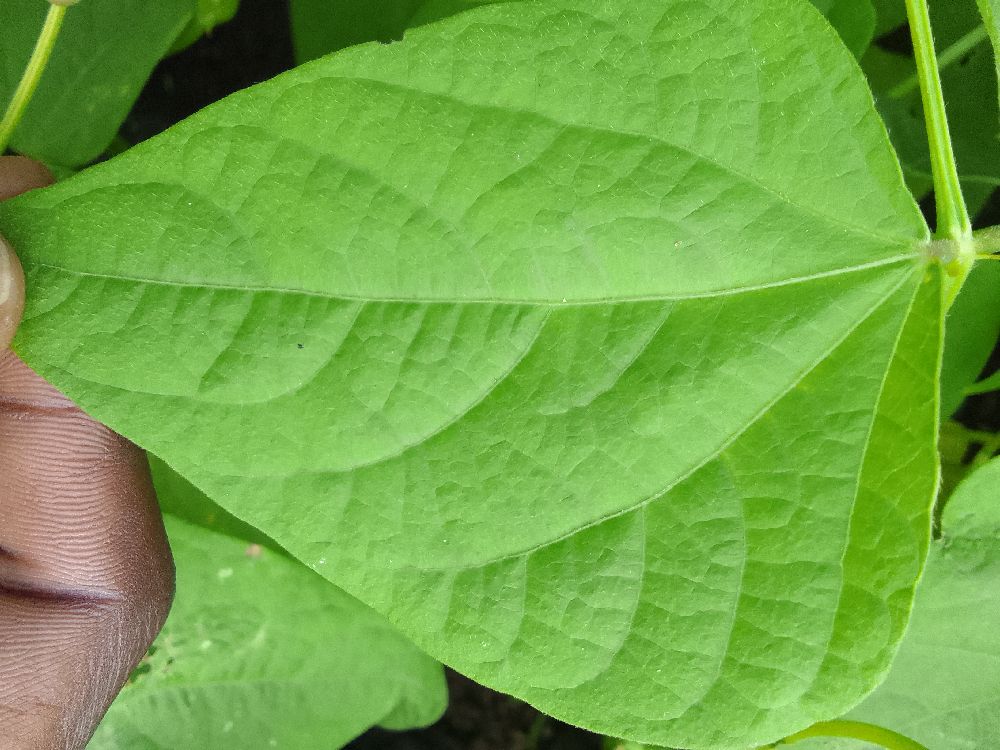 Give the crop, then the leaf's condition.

common bean, healthy
